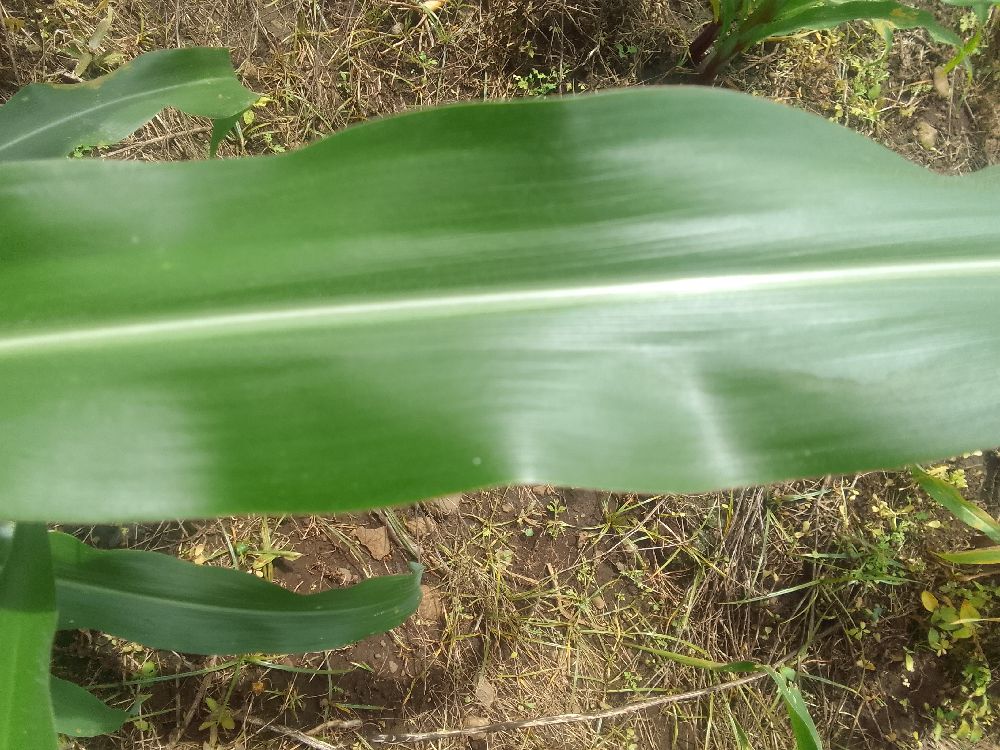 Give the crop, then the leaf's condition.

maize, healthy
